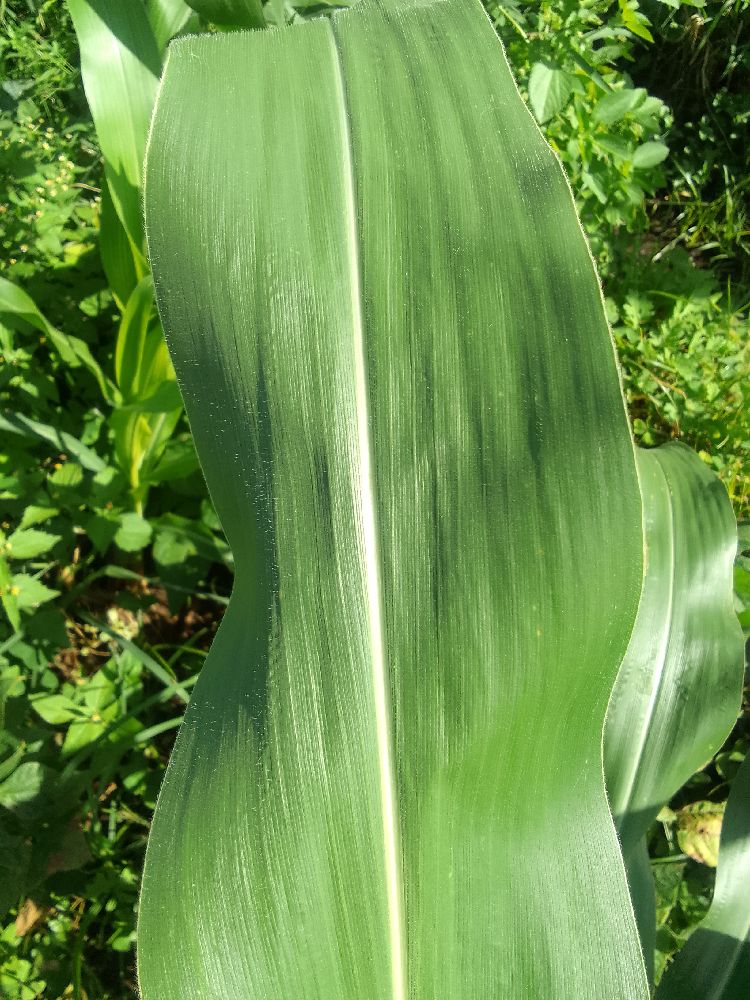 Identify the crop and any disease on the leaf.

maize, healthy
